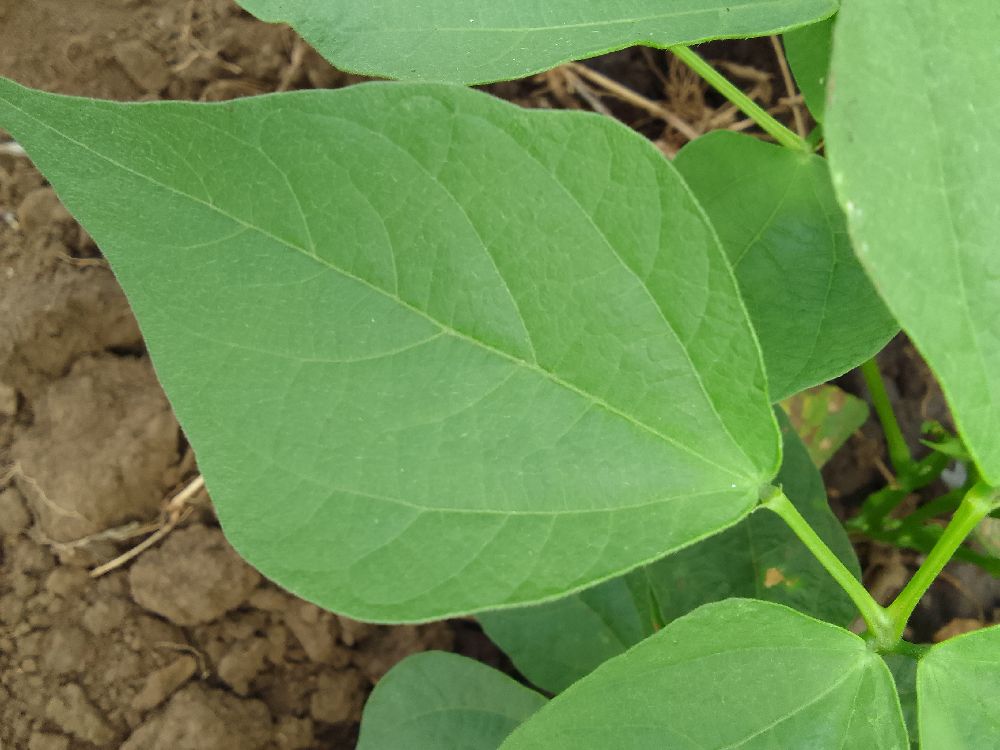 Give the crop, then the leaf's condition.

common bean, healthy
